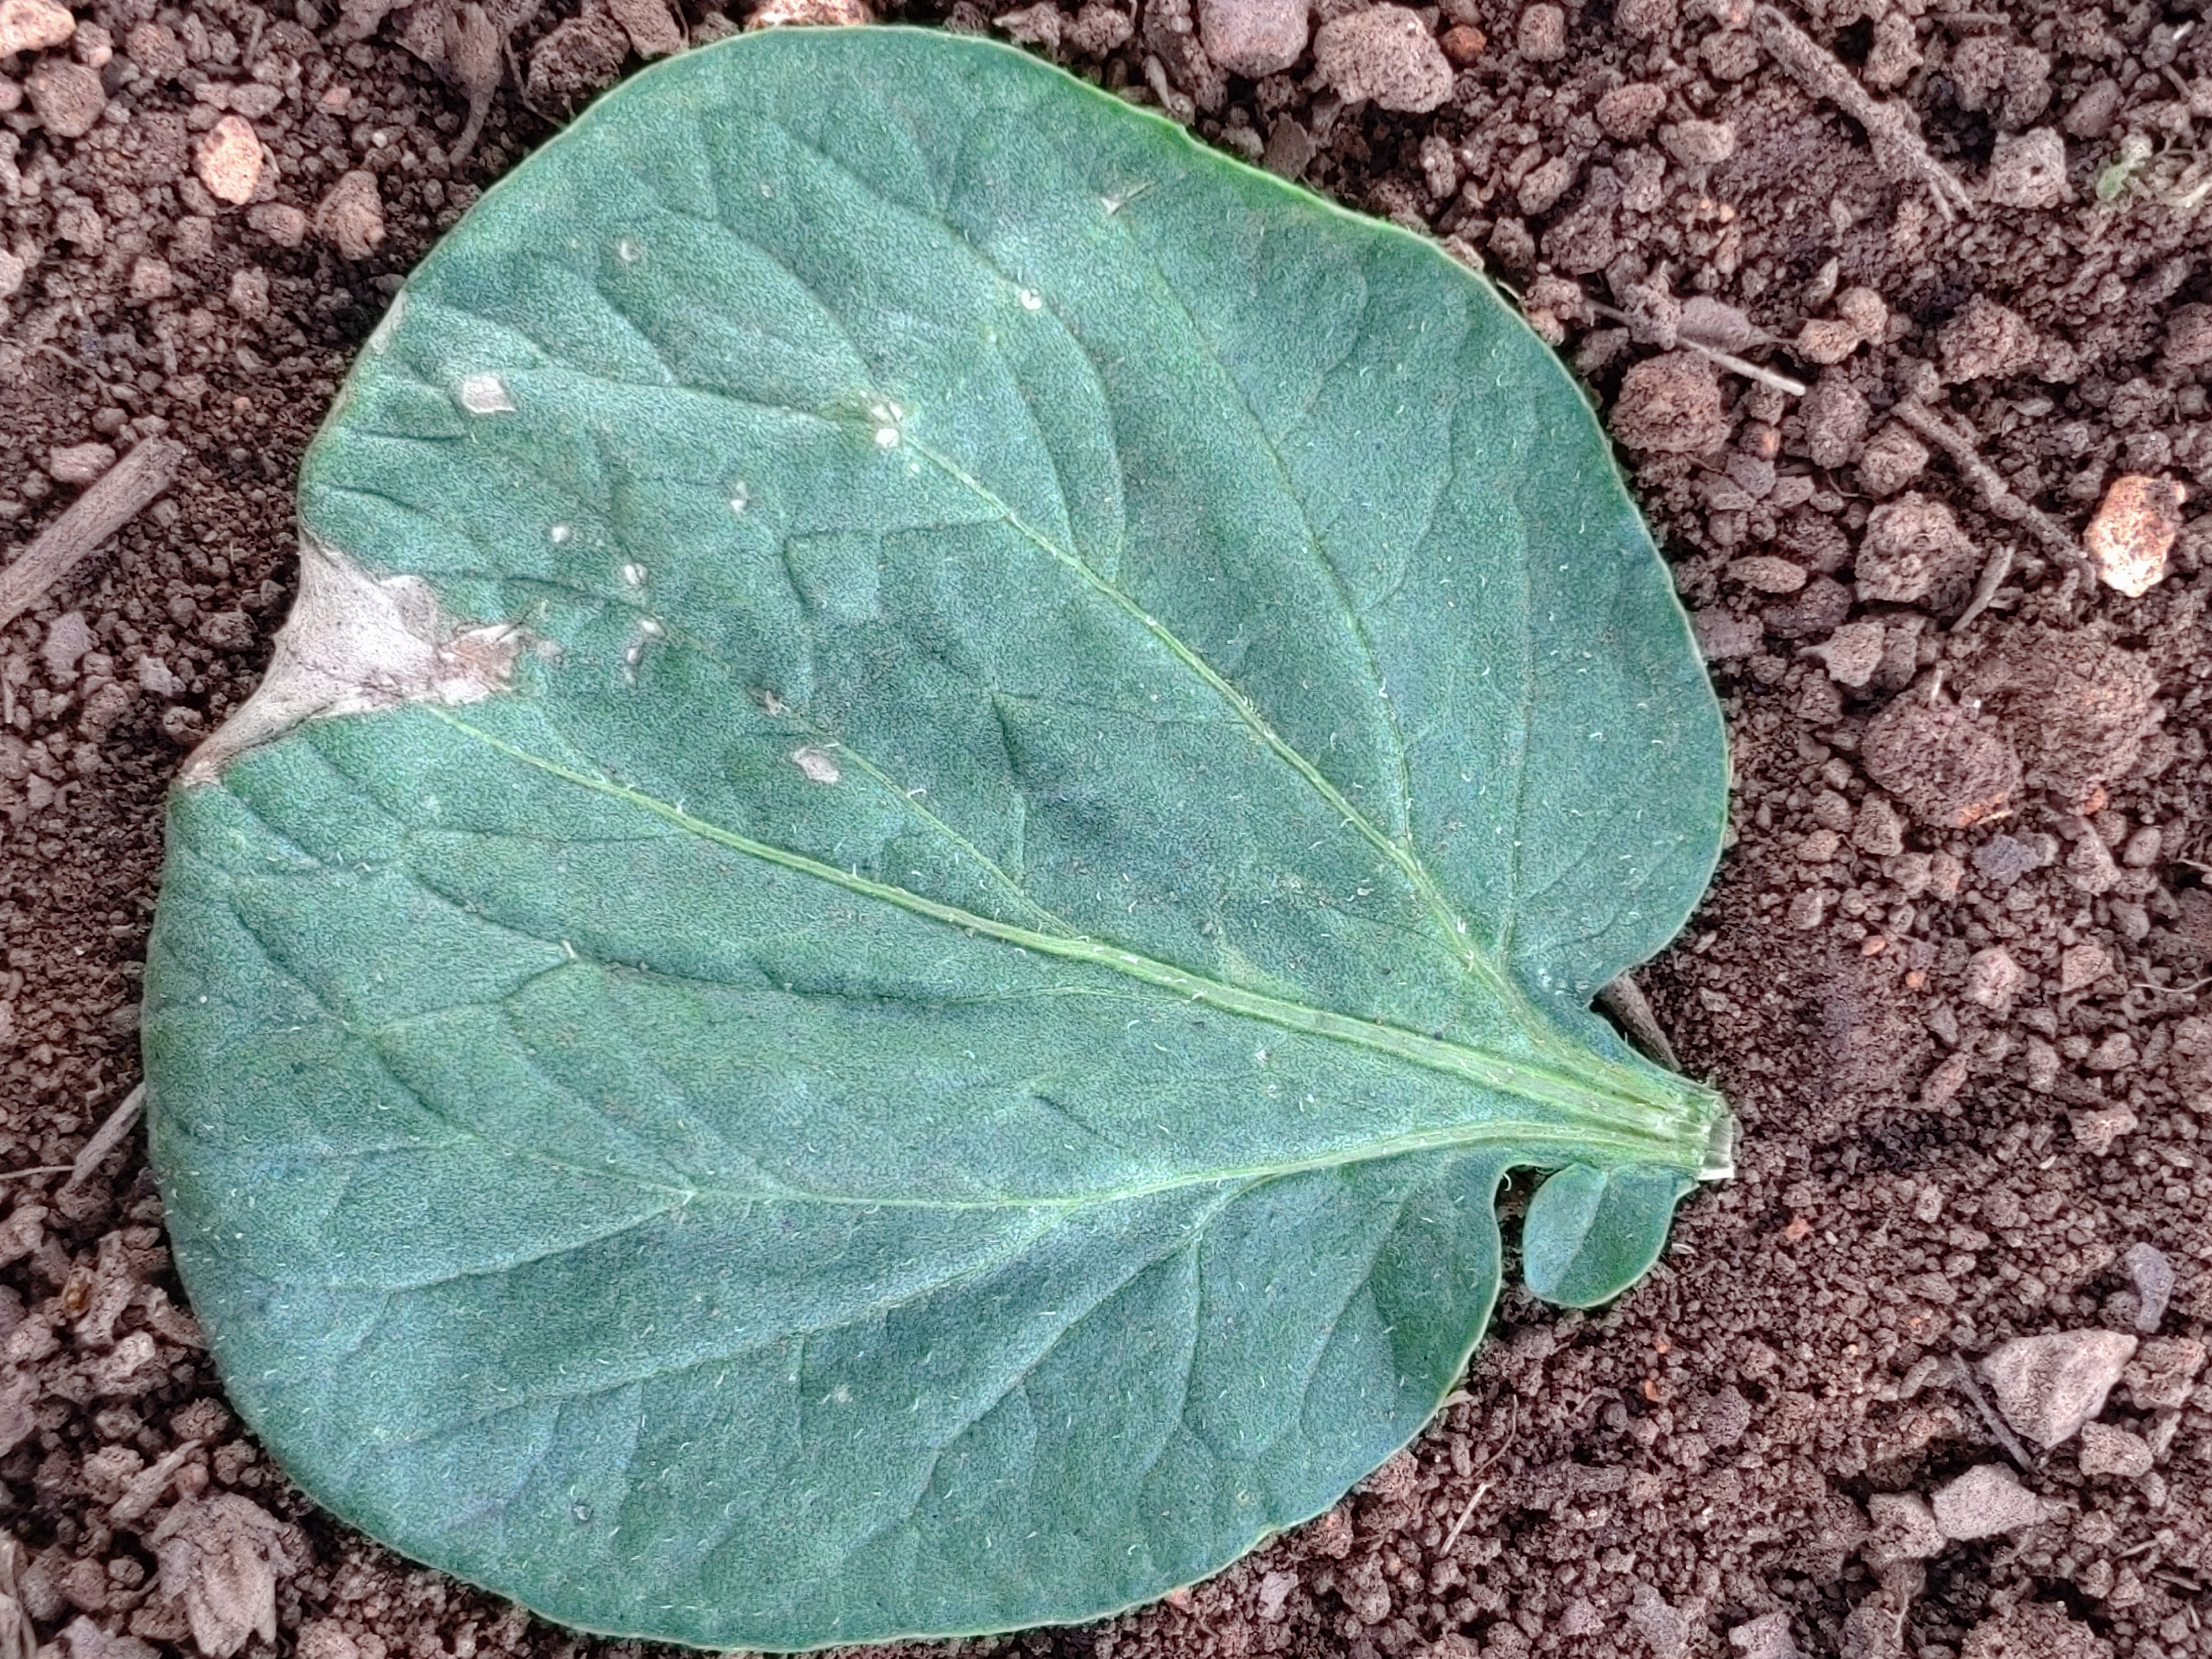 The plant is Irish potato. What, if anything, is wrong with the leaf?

early blight
